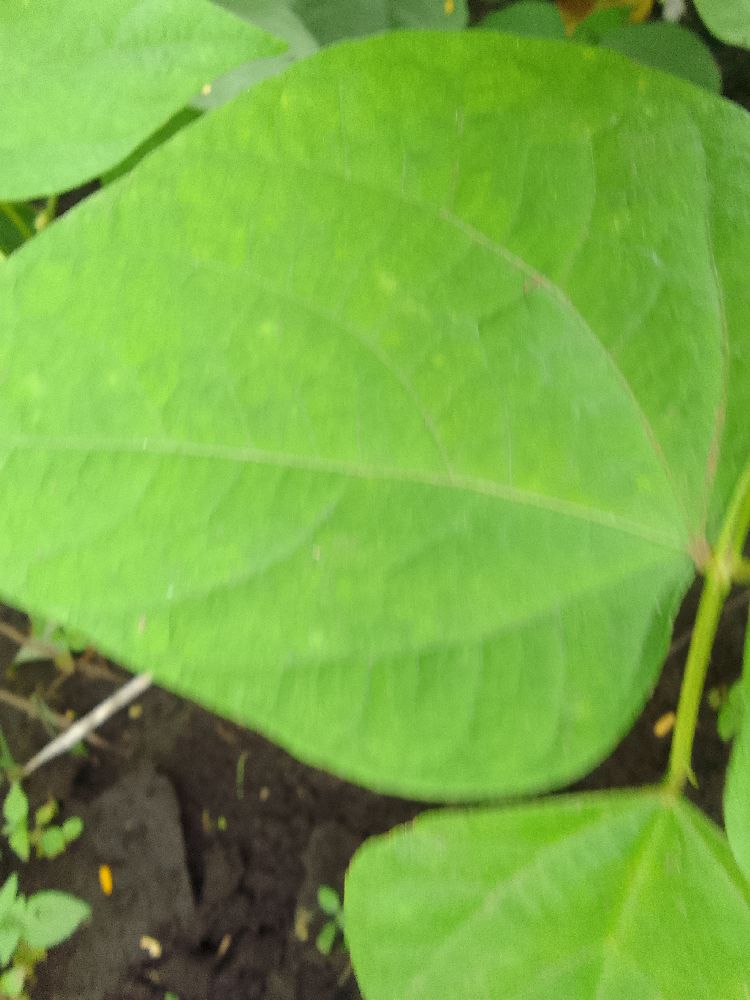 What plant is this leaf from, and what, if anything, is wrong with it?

common bean, healthy
